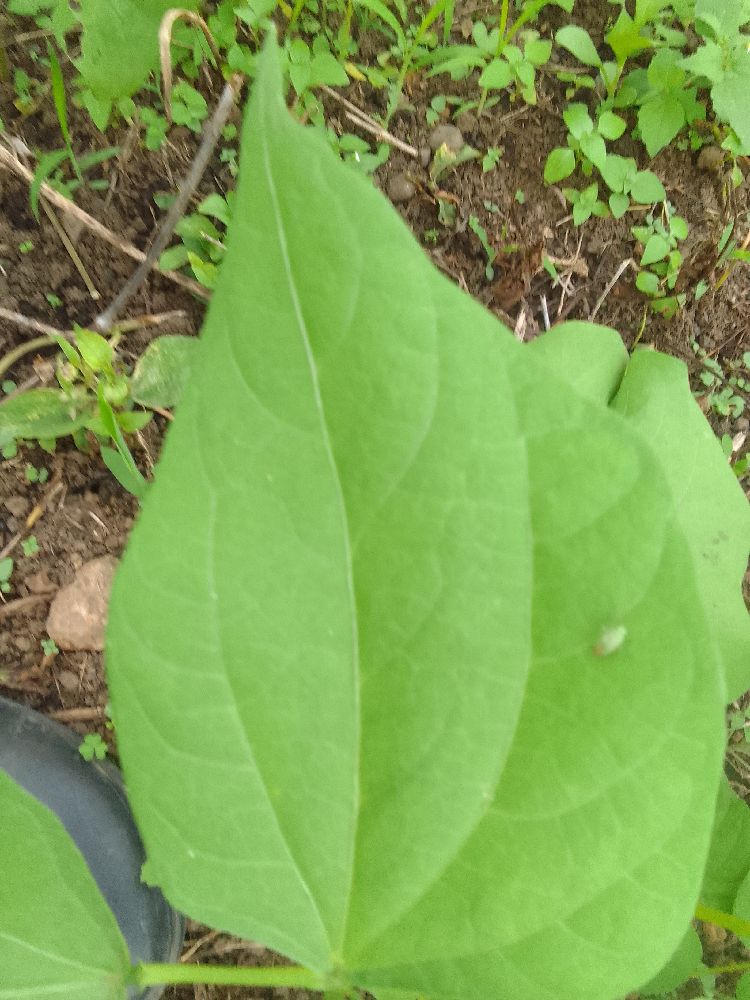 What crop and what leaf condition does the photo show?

common bean, healthy
